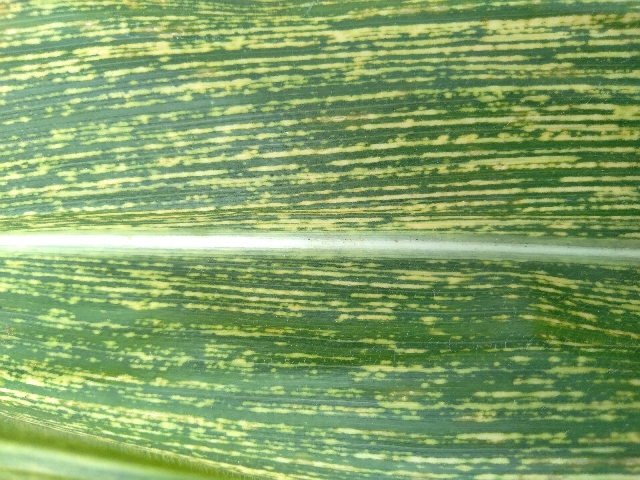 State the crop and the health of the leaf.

maize, maize streak virus
